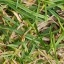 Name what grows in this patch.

grass
